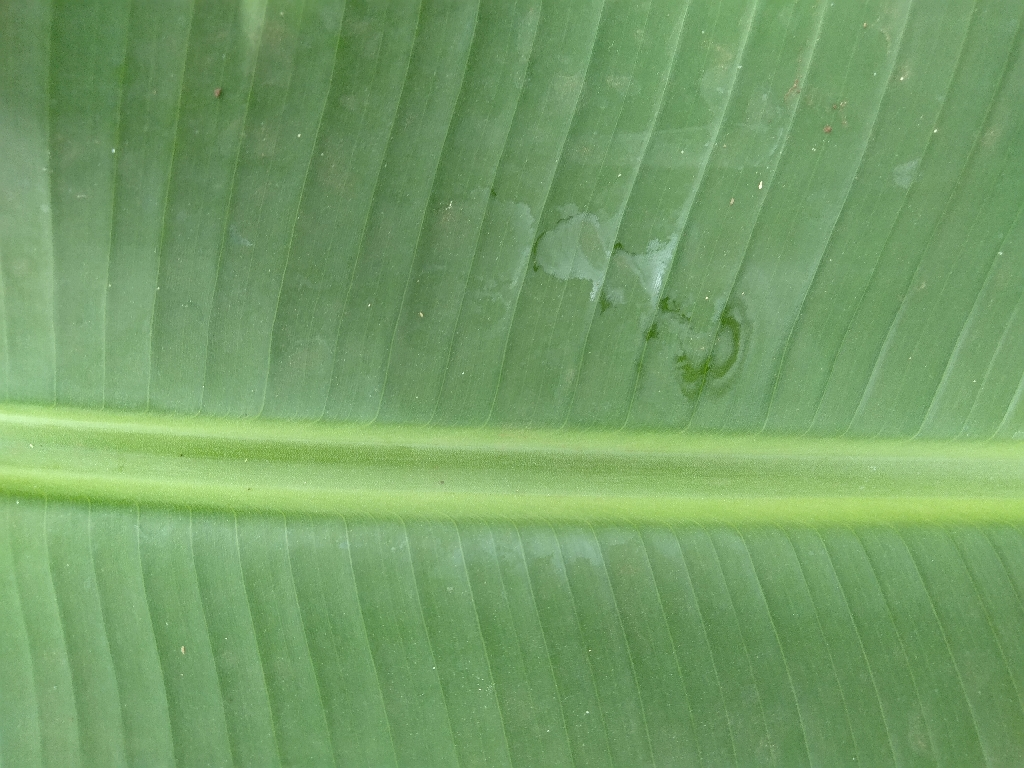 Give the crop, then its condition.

banana, healthy
